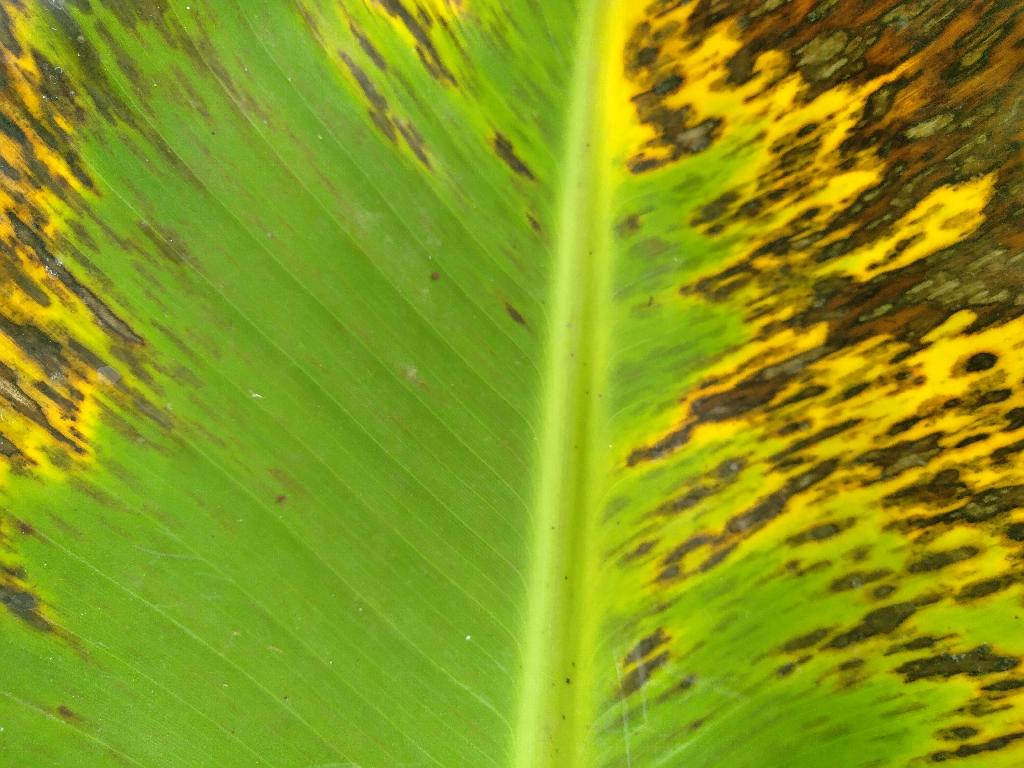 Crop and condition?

banana, black sigatoka
